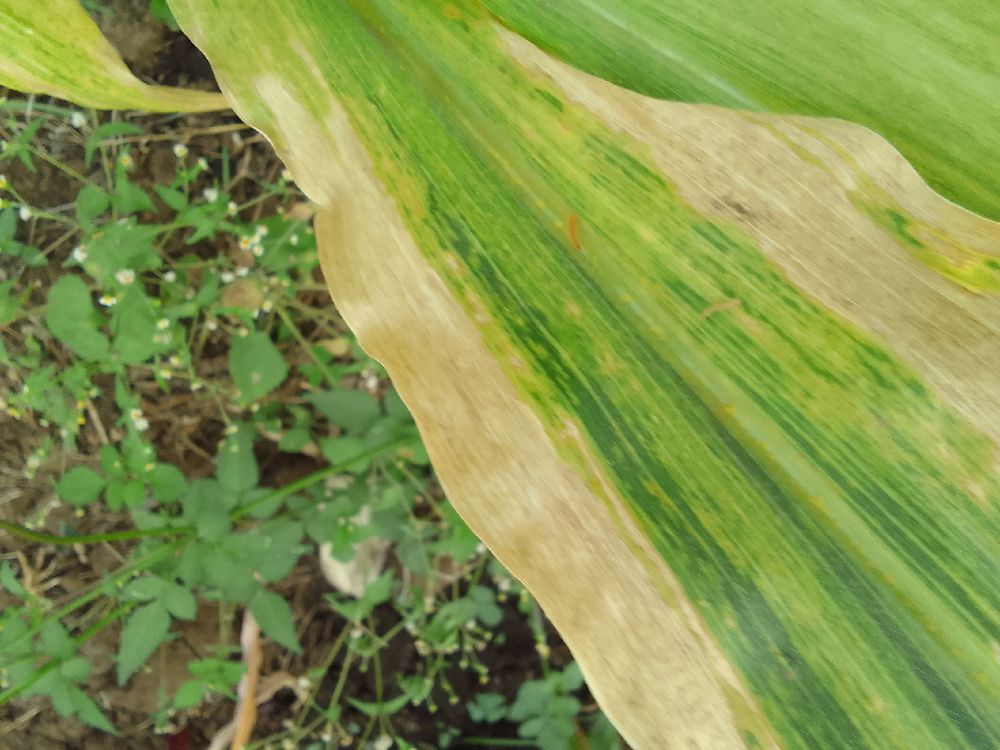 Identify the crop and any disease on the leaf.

maize, maize lethal necrosis
